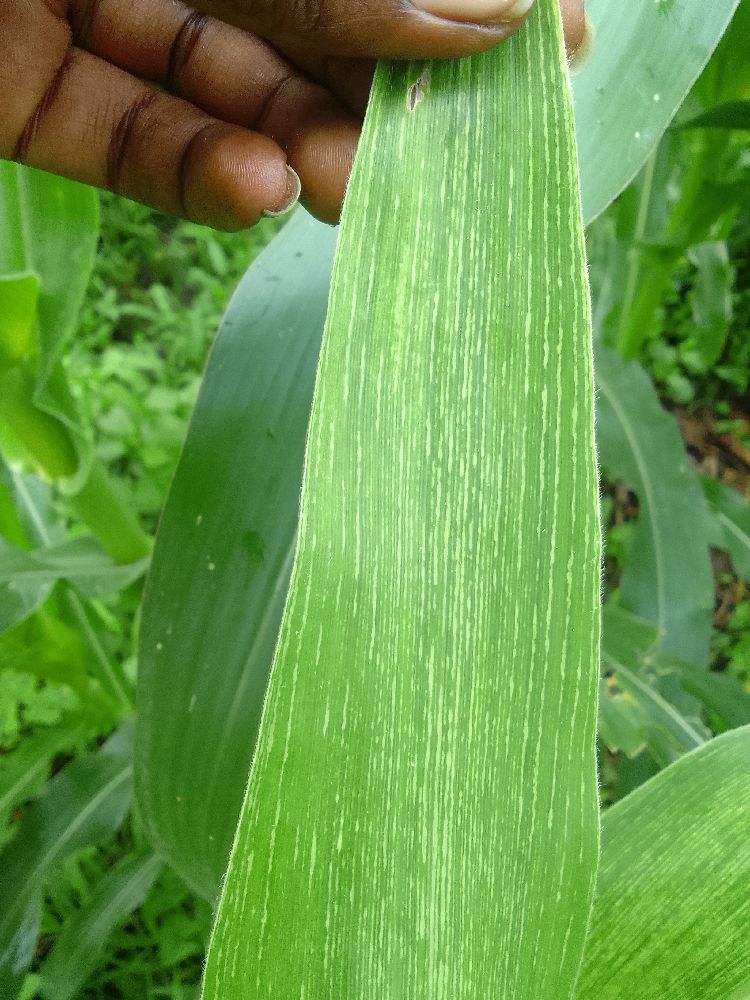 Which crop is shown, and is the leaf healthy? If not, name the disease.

maize, maize streak virus
